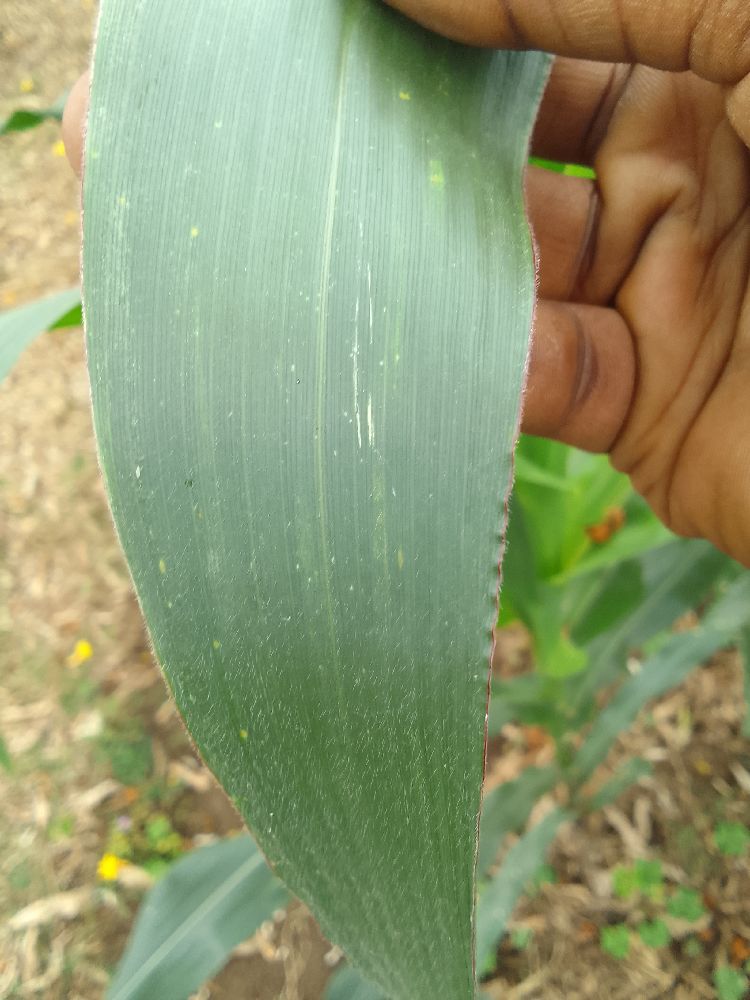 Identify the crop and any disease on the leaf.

maize, healthy
